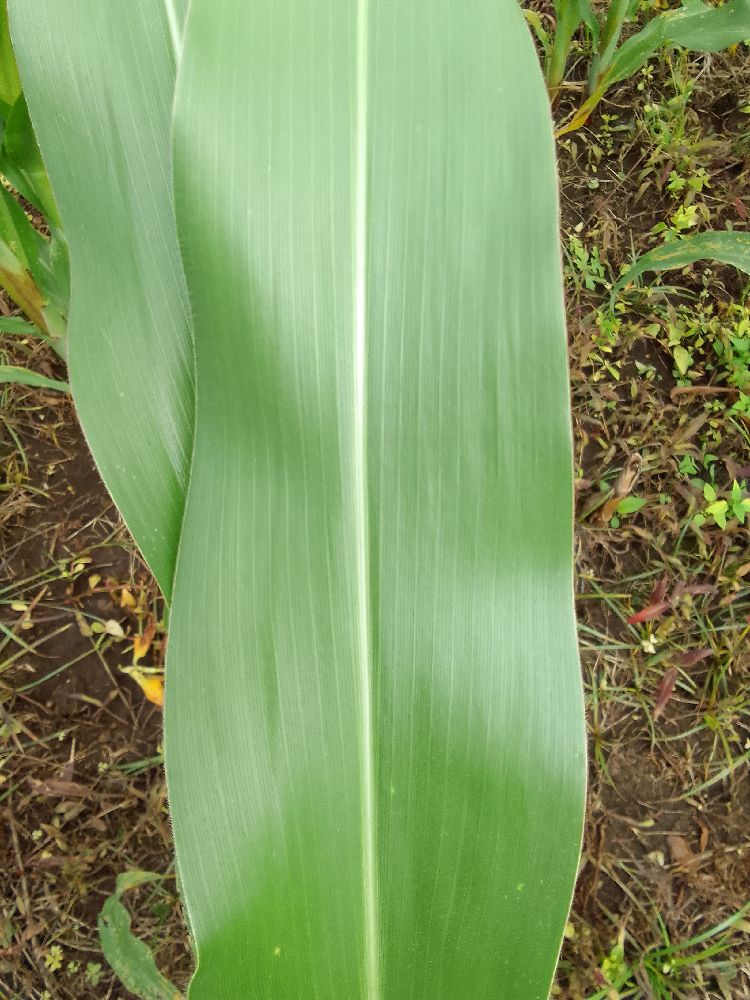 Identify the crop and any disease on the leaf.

maize, healthy
